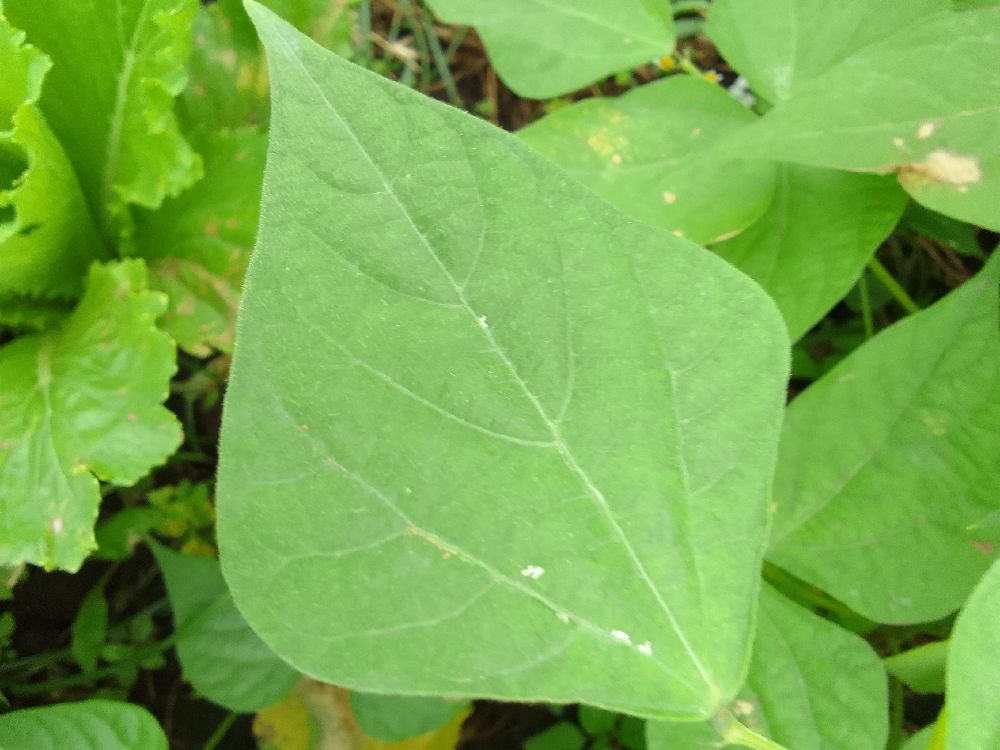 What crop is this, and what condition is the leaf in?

common bean, healthy
